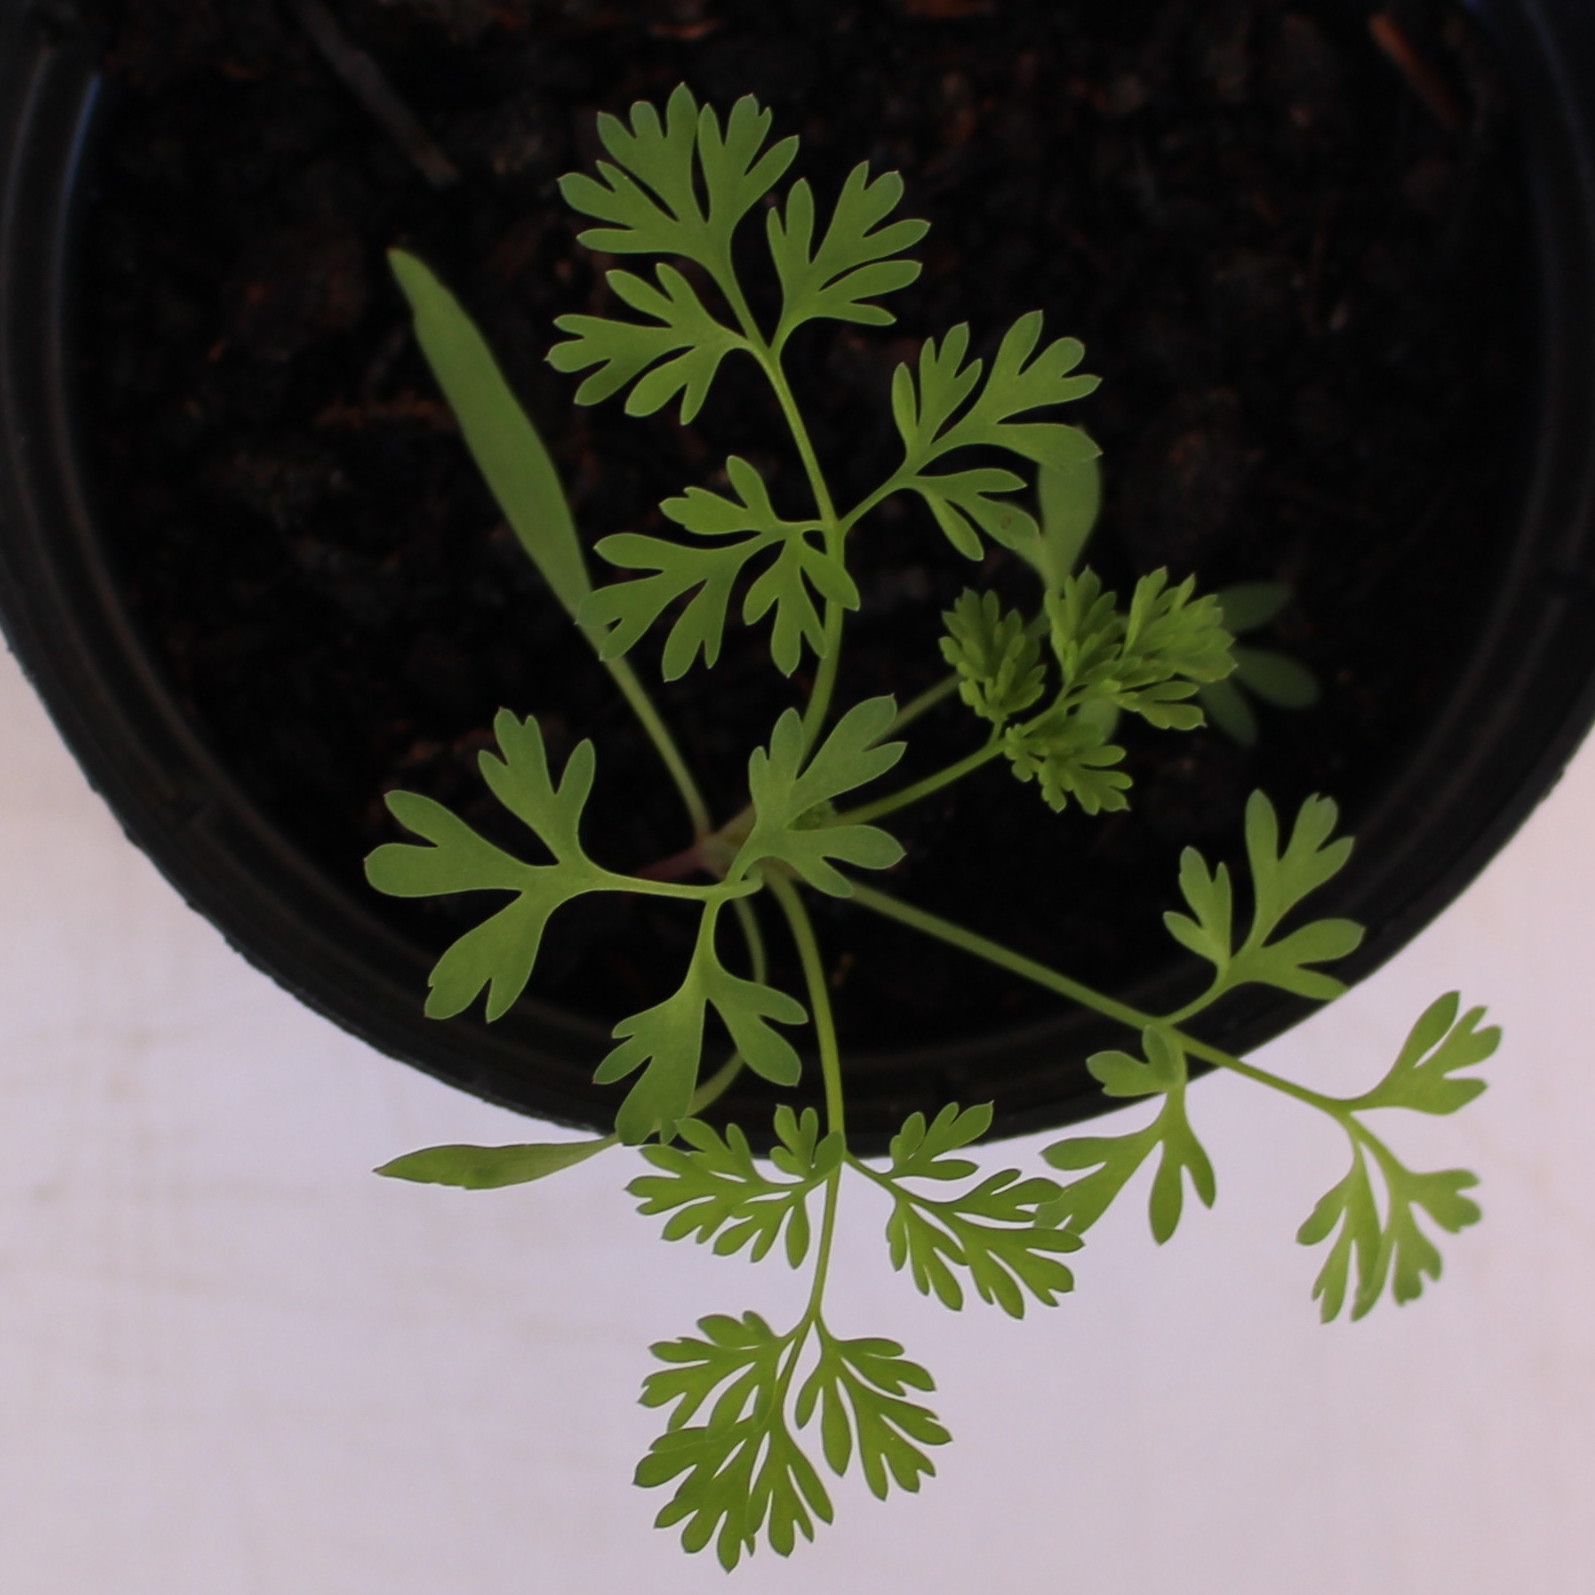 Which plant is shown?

Fumaria officinalis
